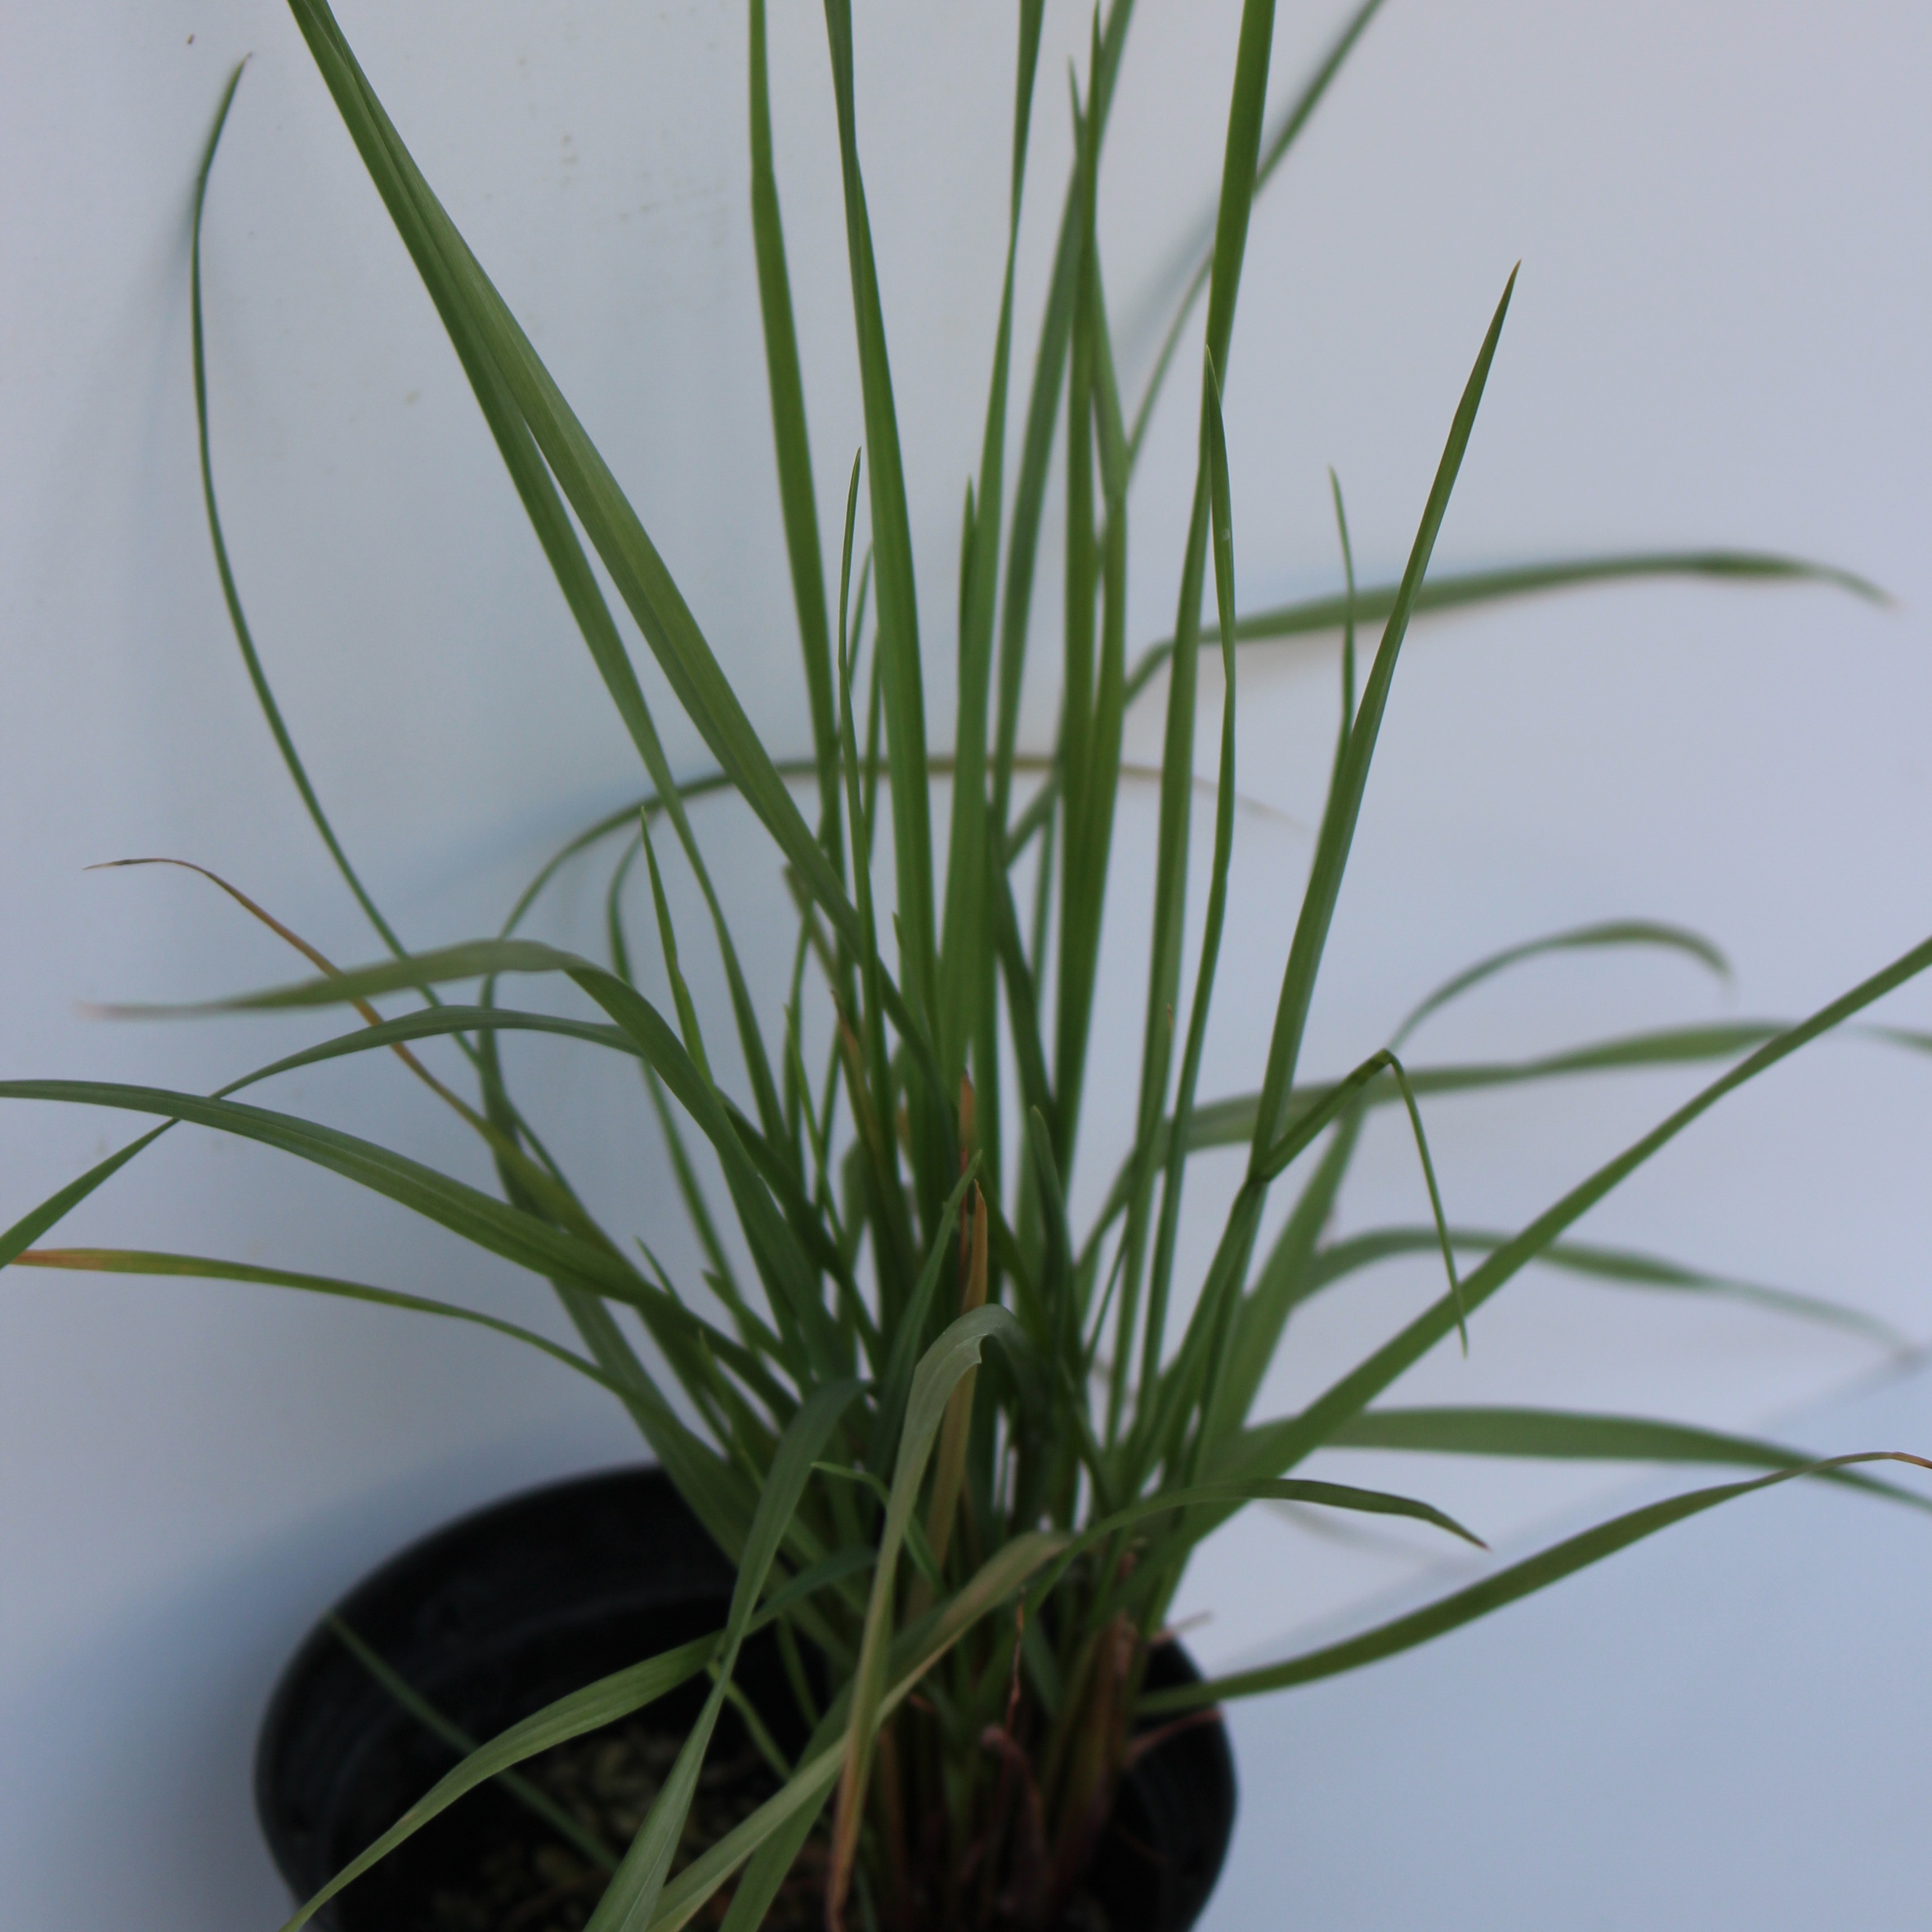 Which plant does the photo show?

Lolium multiflorum
